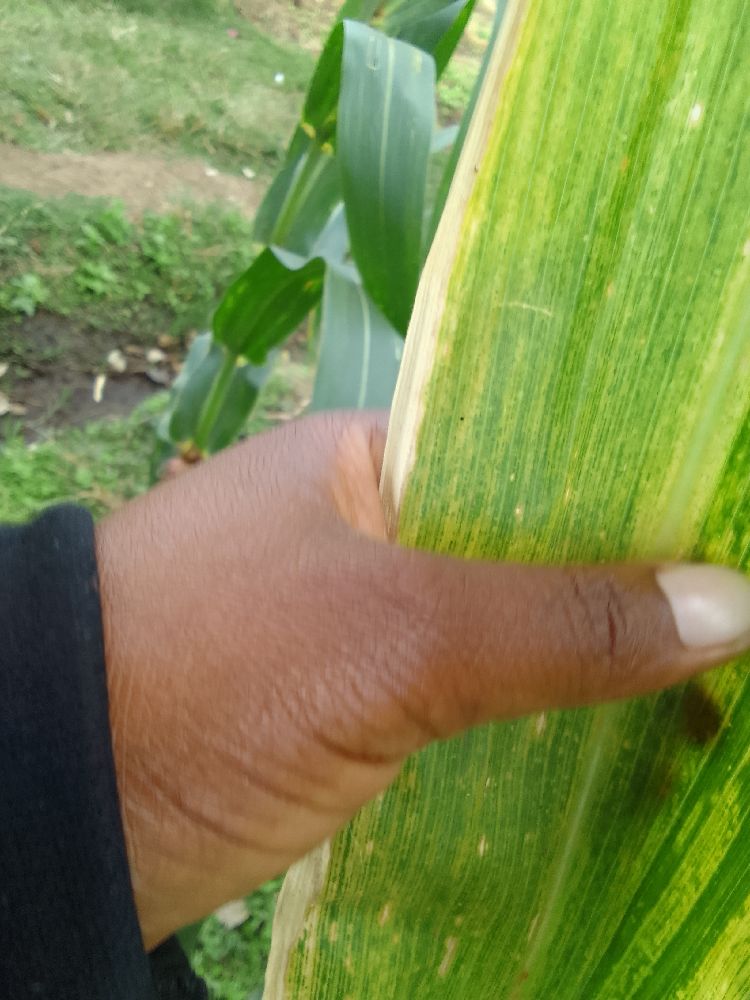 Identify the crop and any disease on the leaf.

maize, maize lethal necrosis
